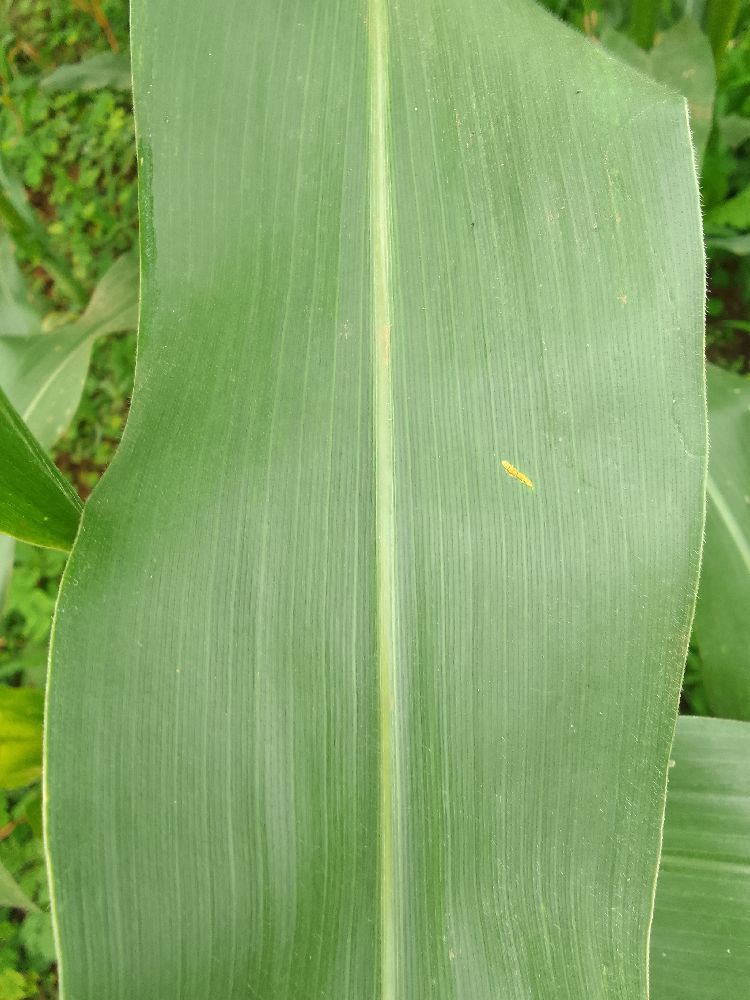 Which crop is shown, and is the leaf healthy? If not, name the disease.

maize, healthy
